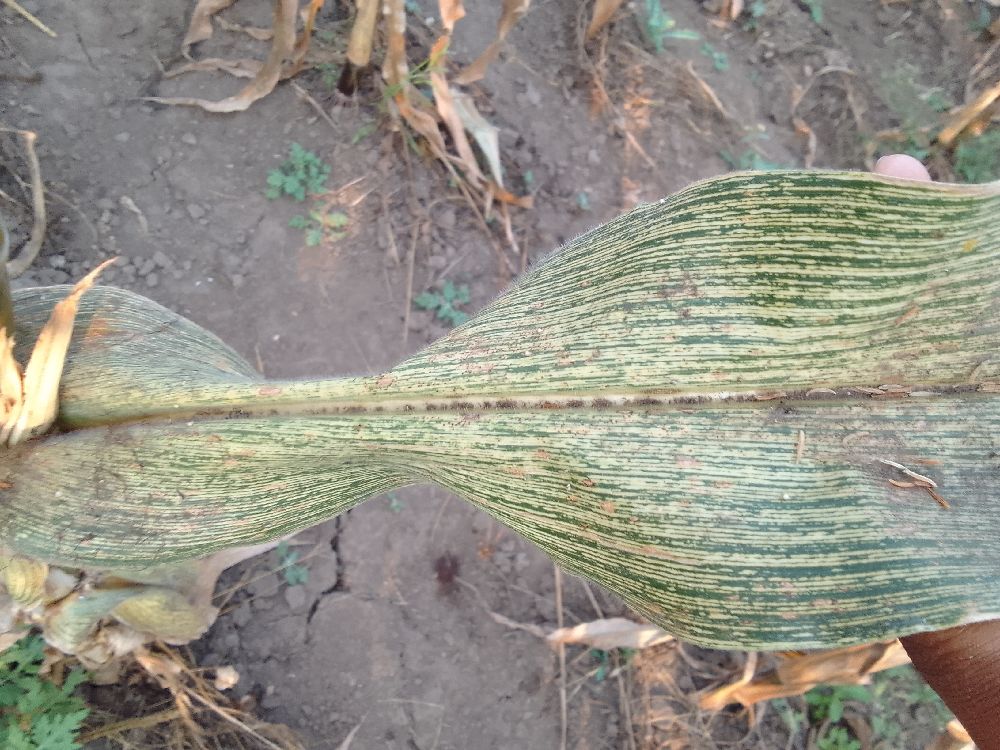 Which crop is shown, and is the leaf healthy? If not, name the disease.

maize, maize streak virus
